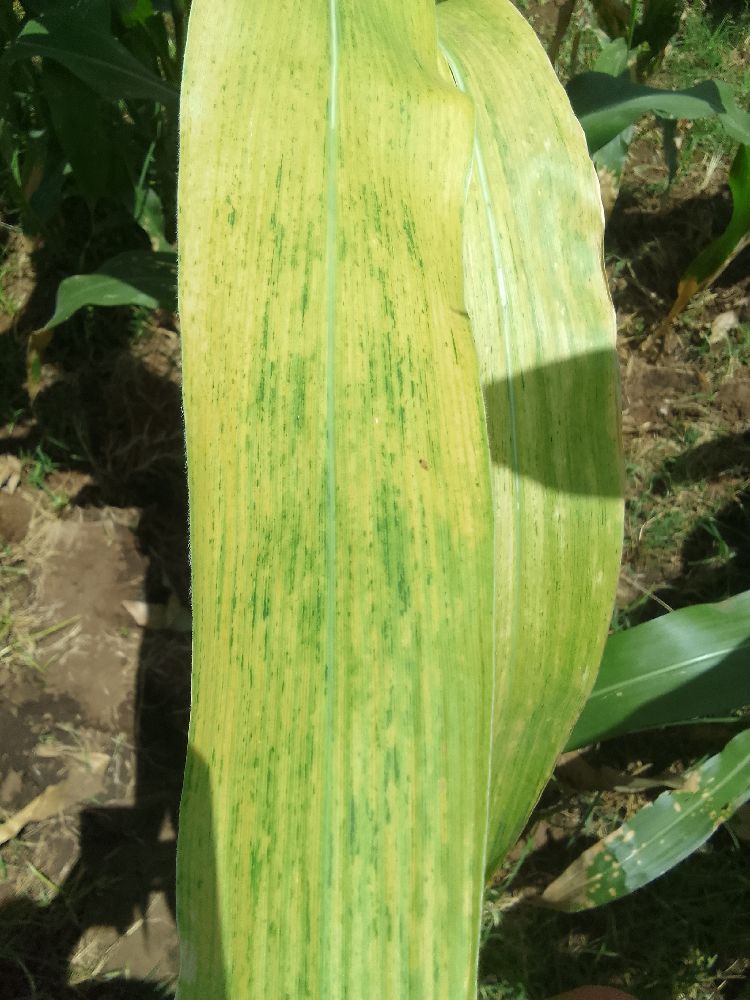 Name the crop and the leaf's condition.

maize, maize lethal necrosis
